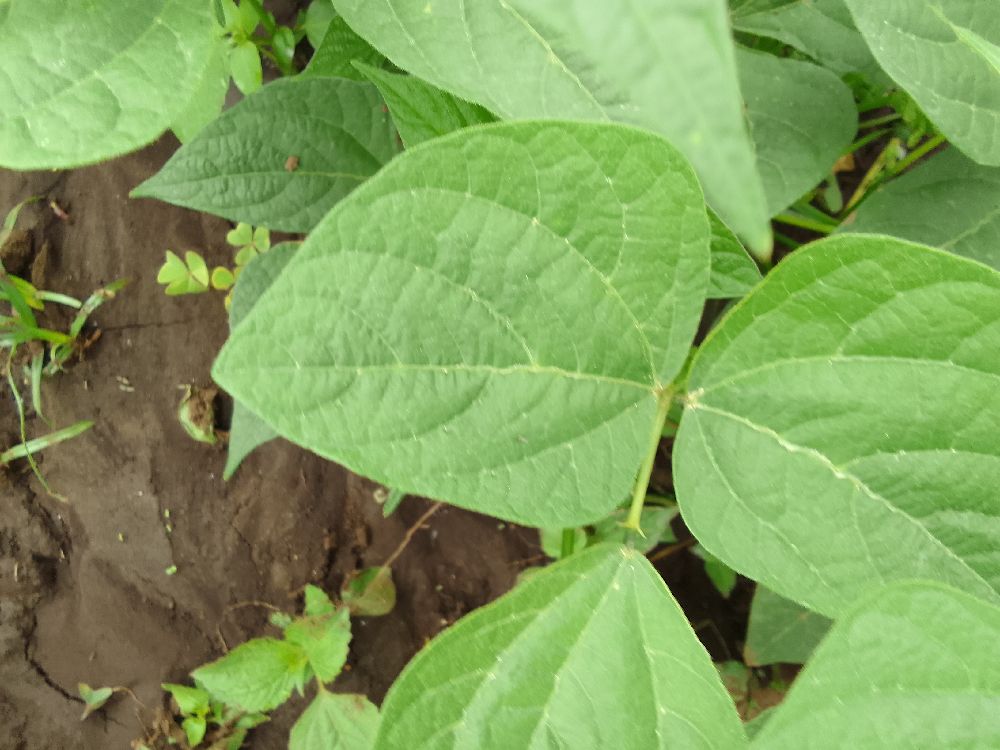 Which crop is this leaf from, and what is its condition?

common bean, healthy
